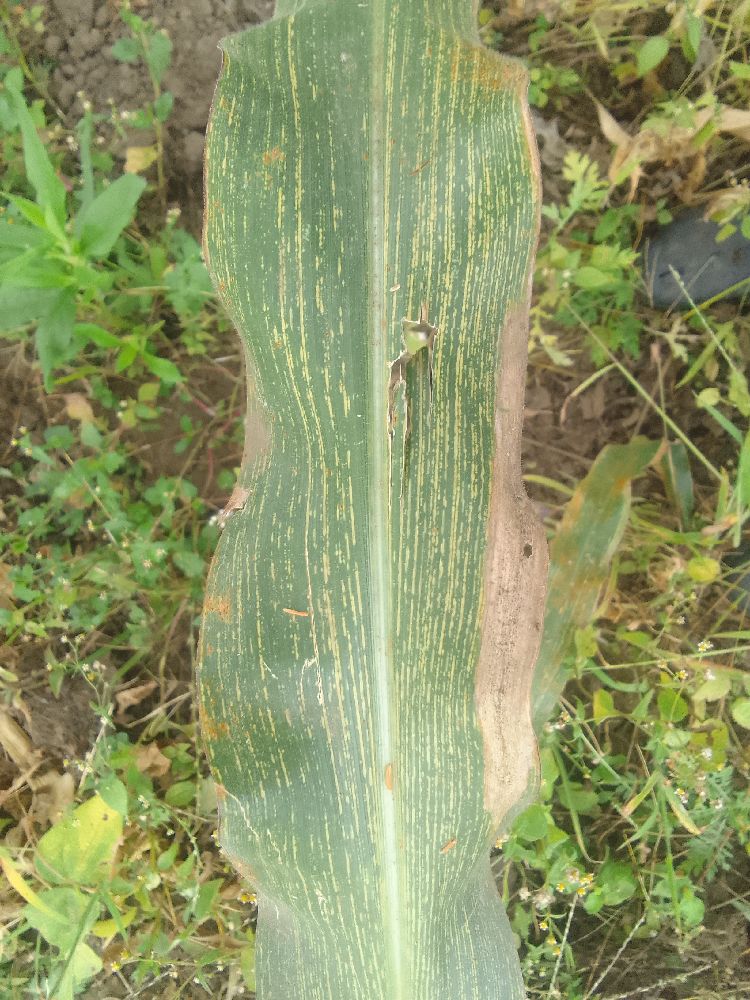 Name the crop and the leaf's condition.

maize, maize streak virus
